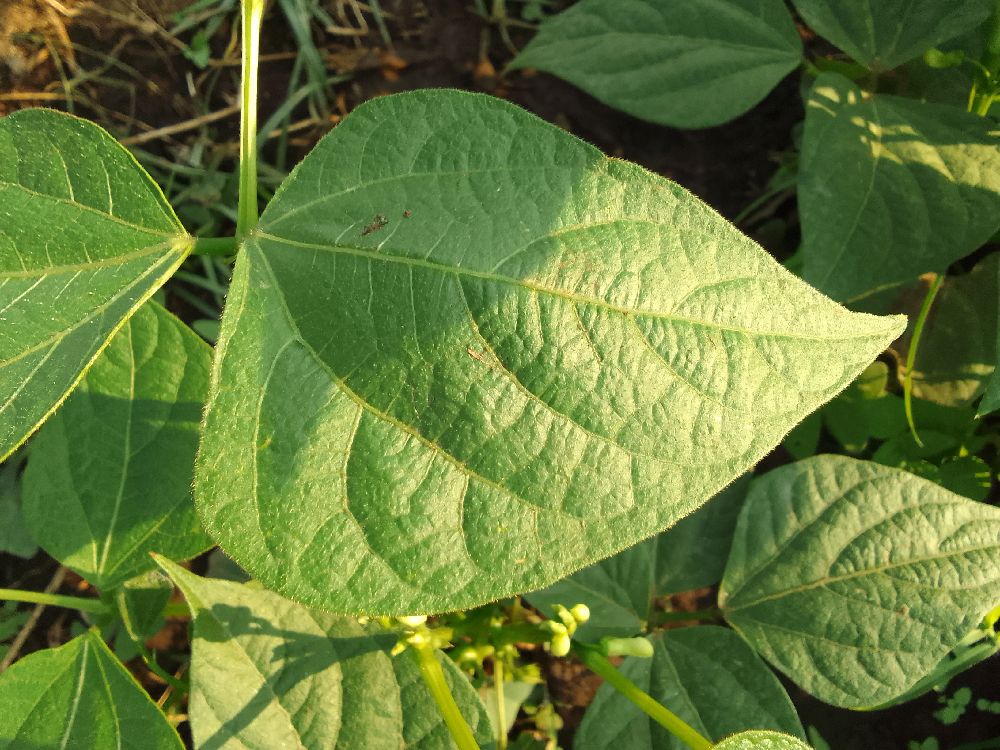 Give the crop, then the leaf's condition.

common bean, healthy
